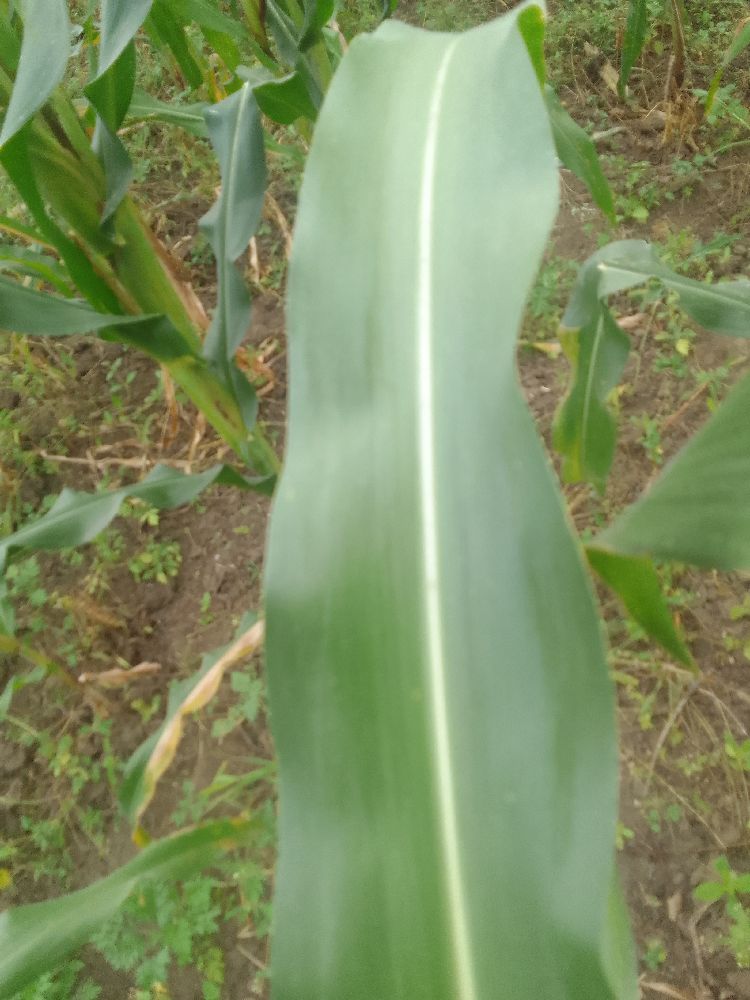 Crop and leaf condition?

maize, healthy
